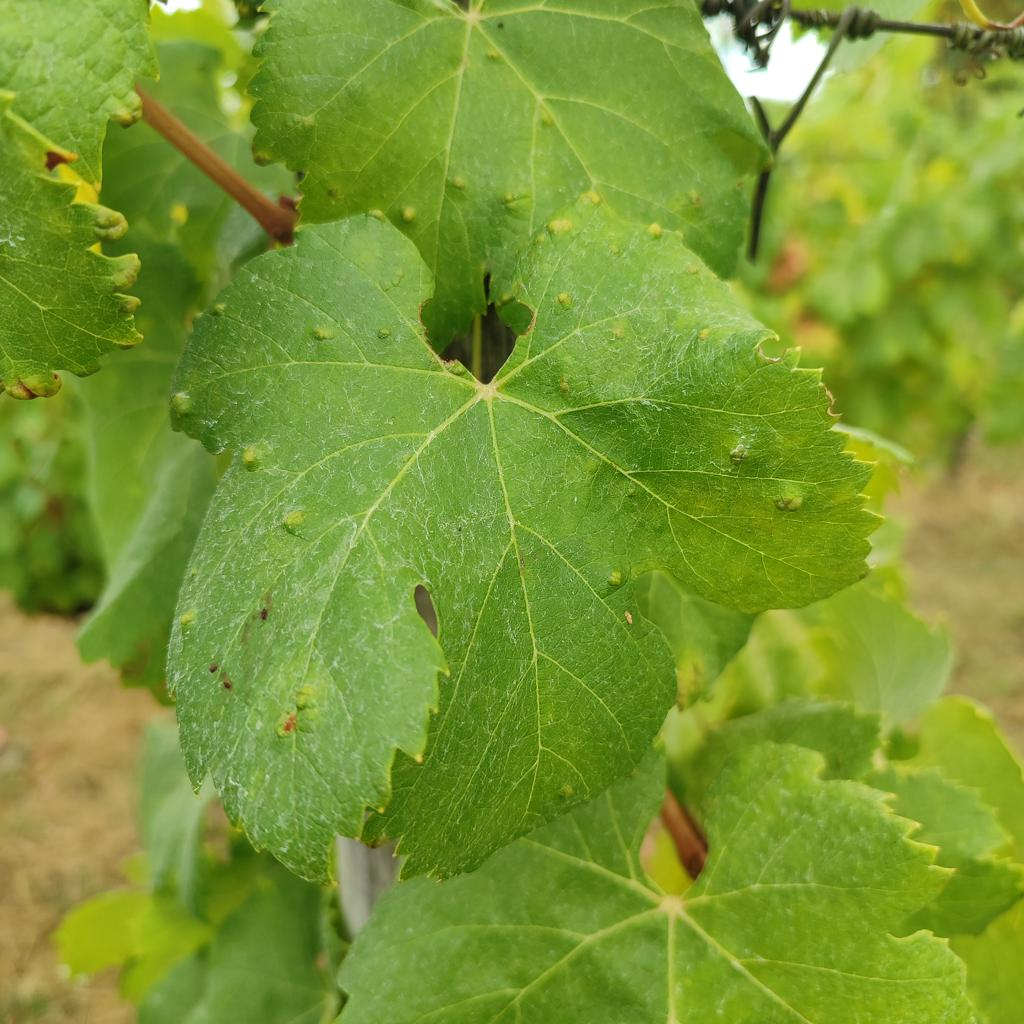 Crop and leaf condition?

grapevine, erineum mite
